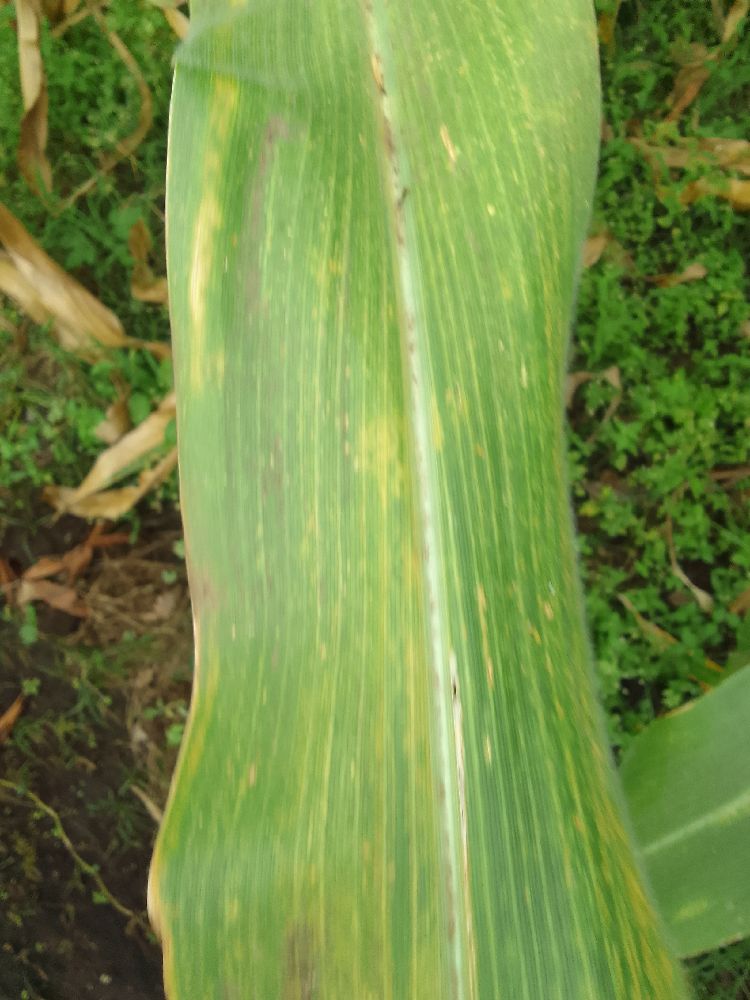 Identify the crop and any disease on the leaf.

maize, maize lethal necrosis
